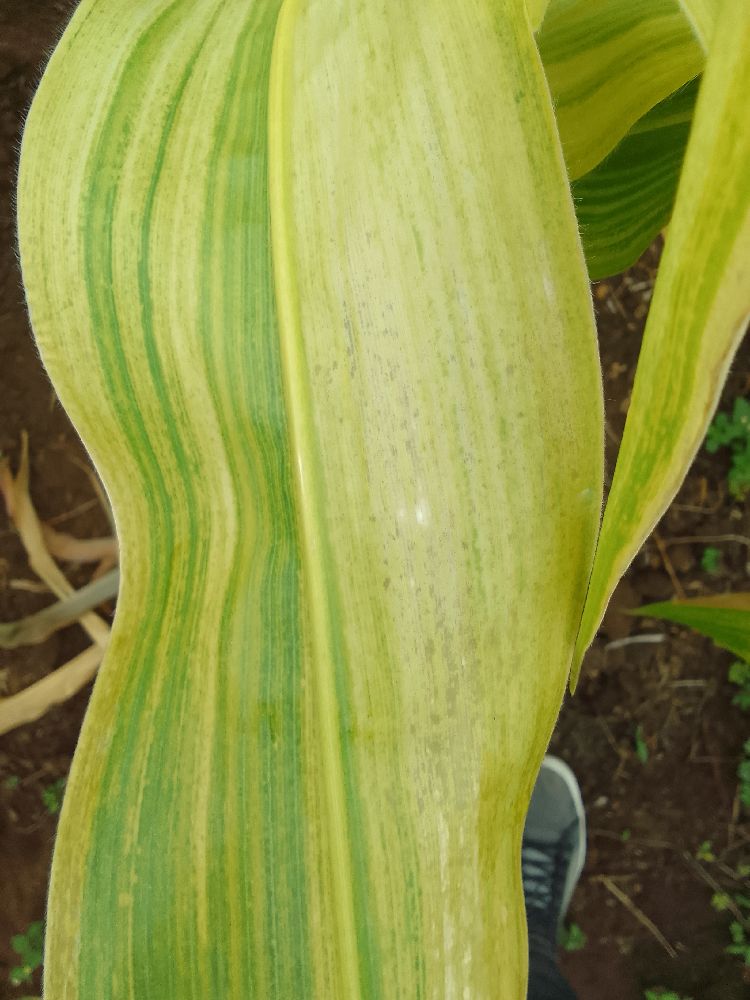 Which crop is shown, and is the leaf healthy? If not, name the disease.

maize, maize lethal necrosis
